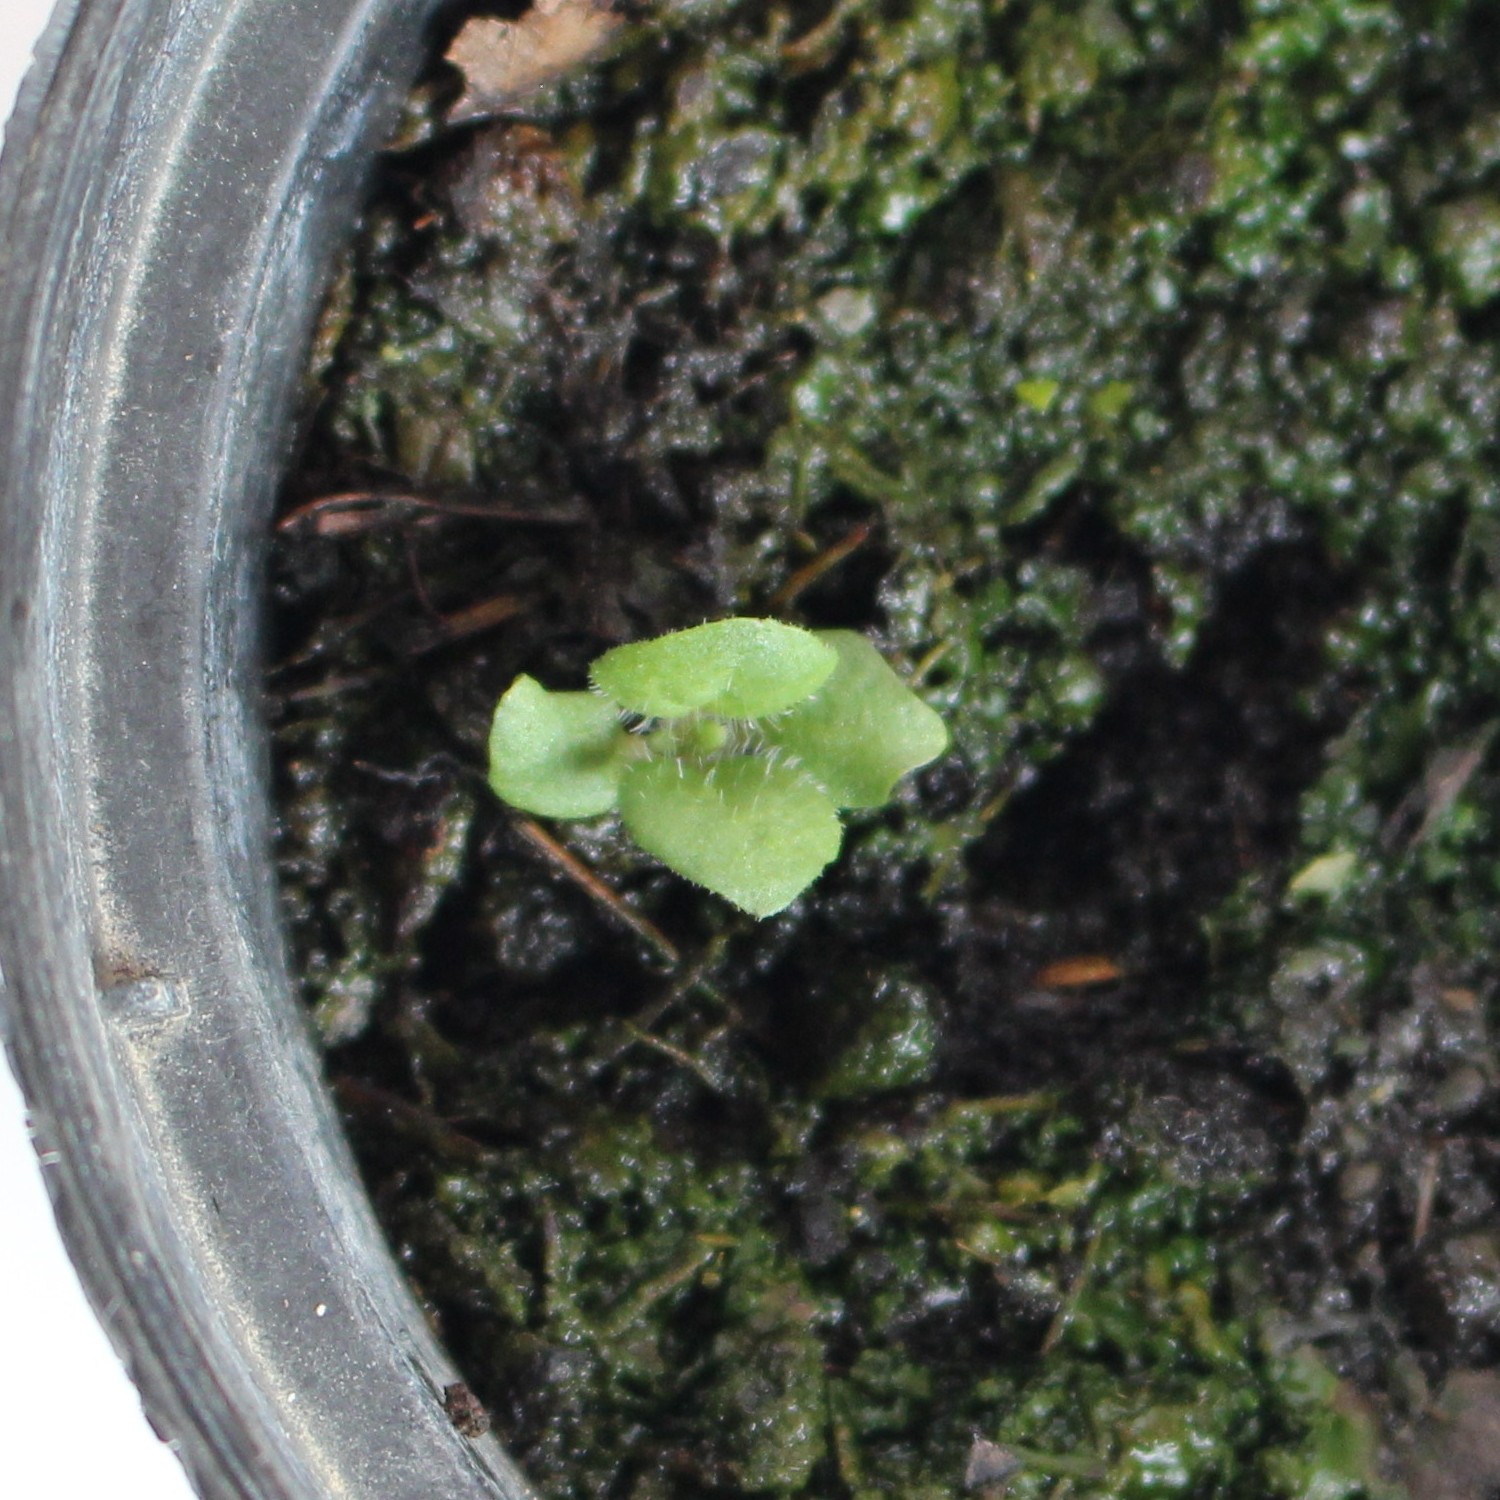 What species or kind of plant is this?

Veronica persica
